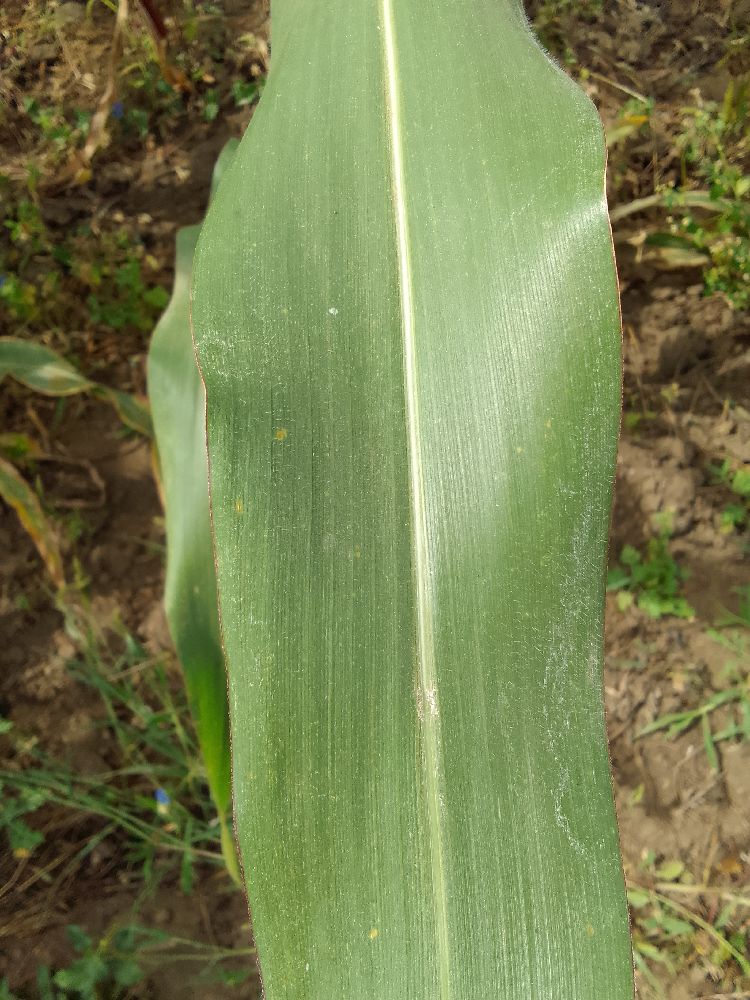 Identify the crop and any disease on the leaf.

maize, healthy
